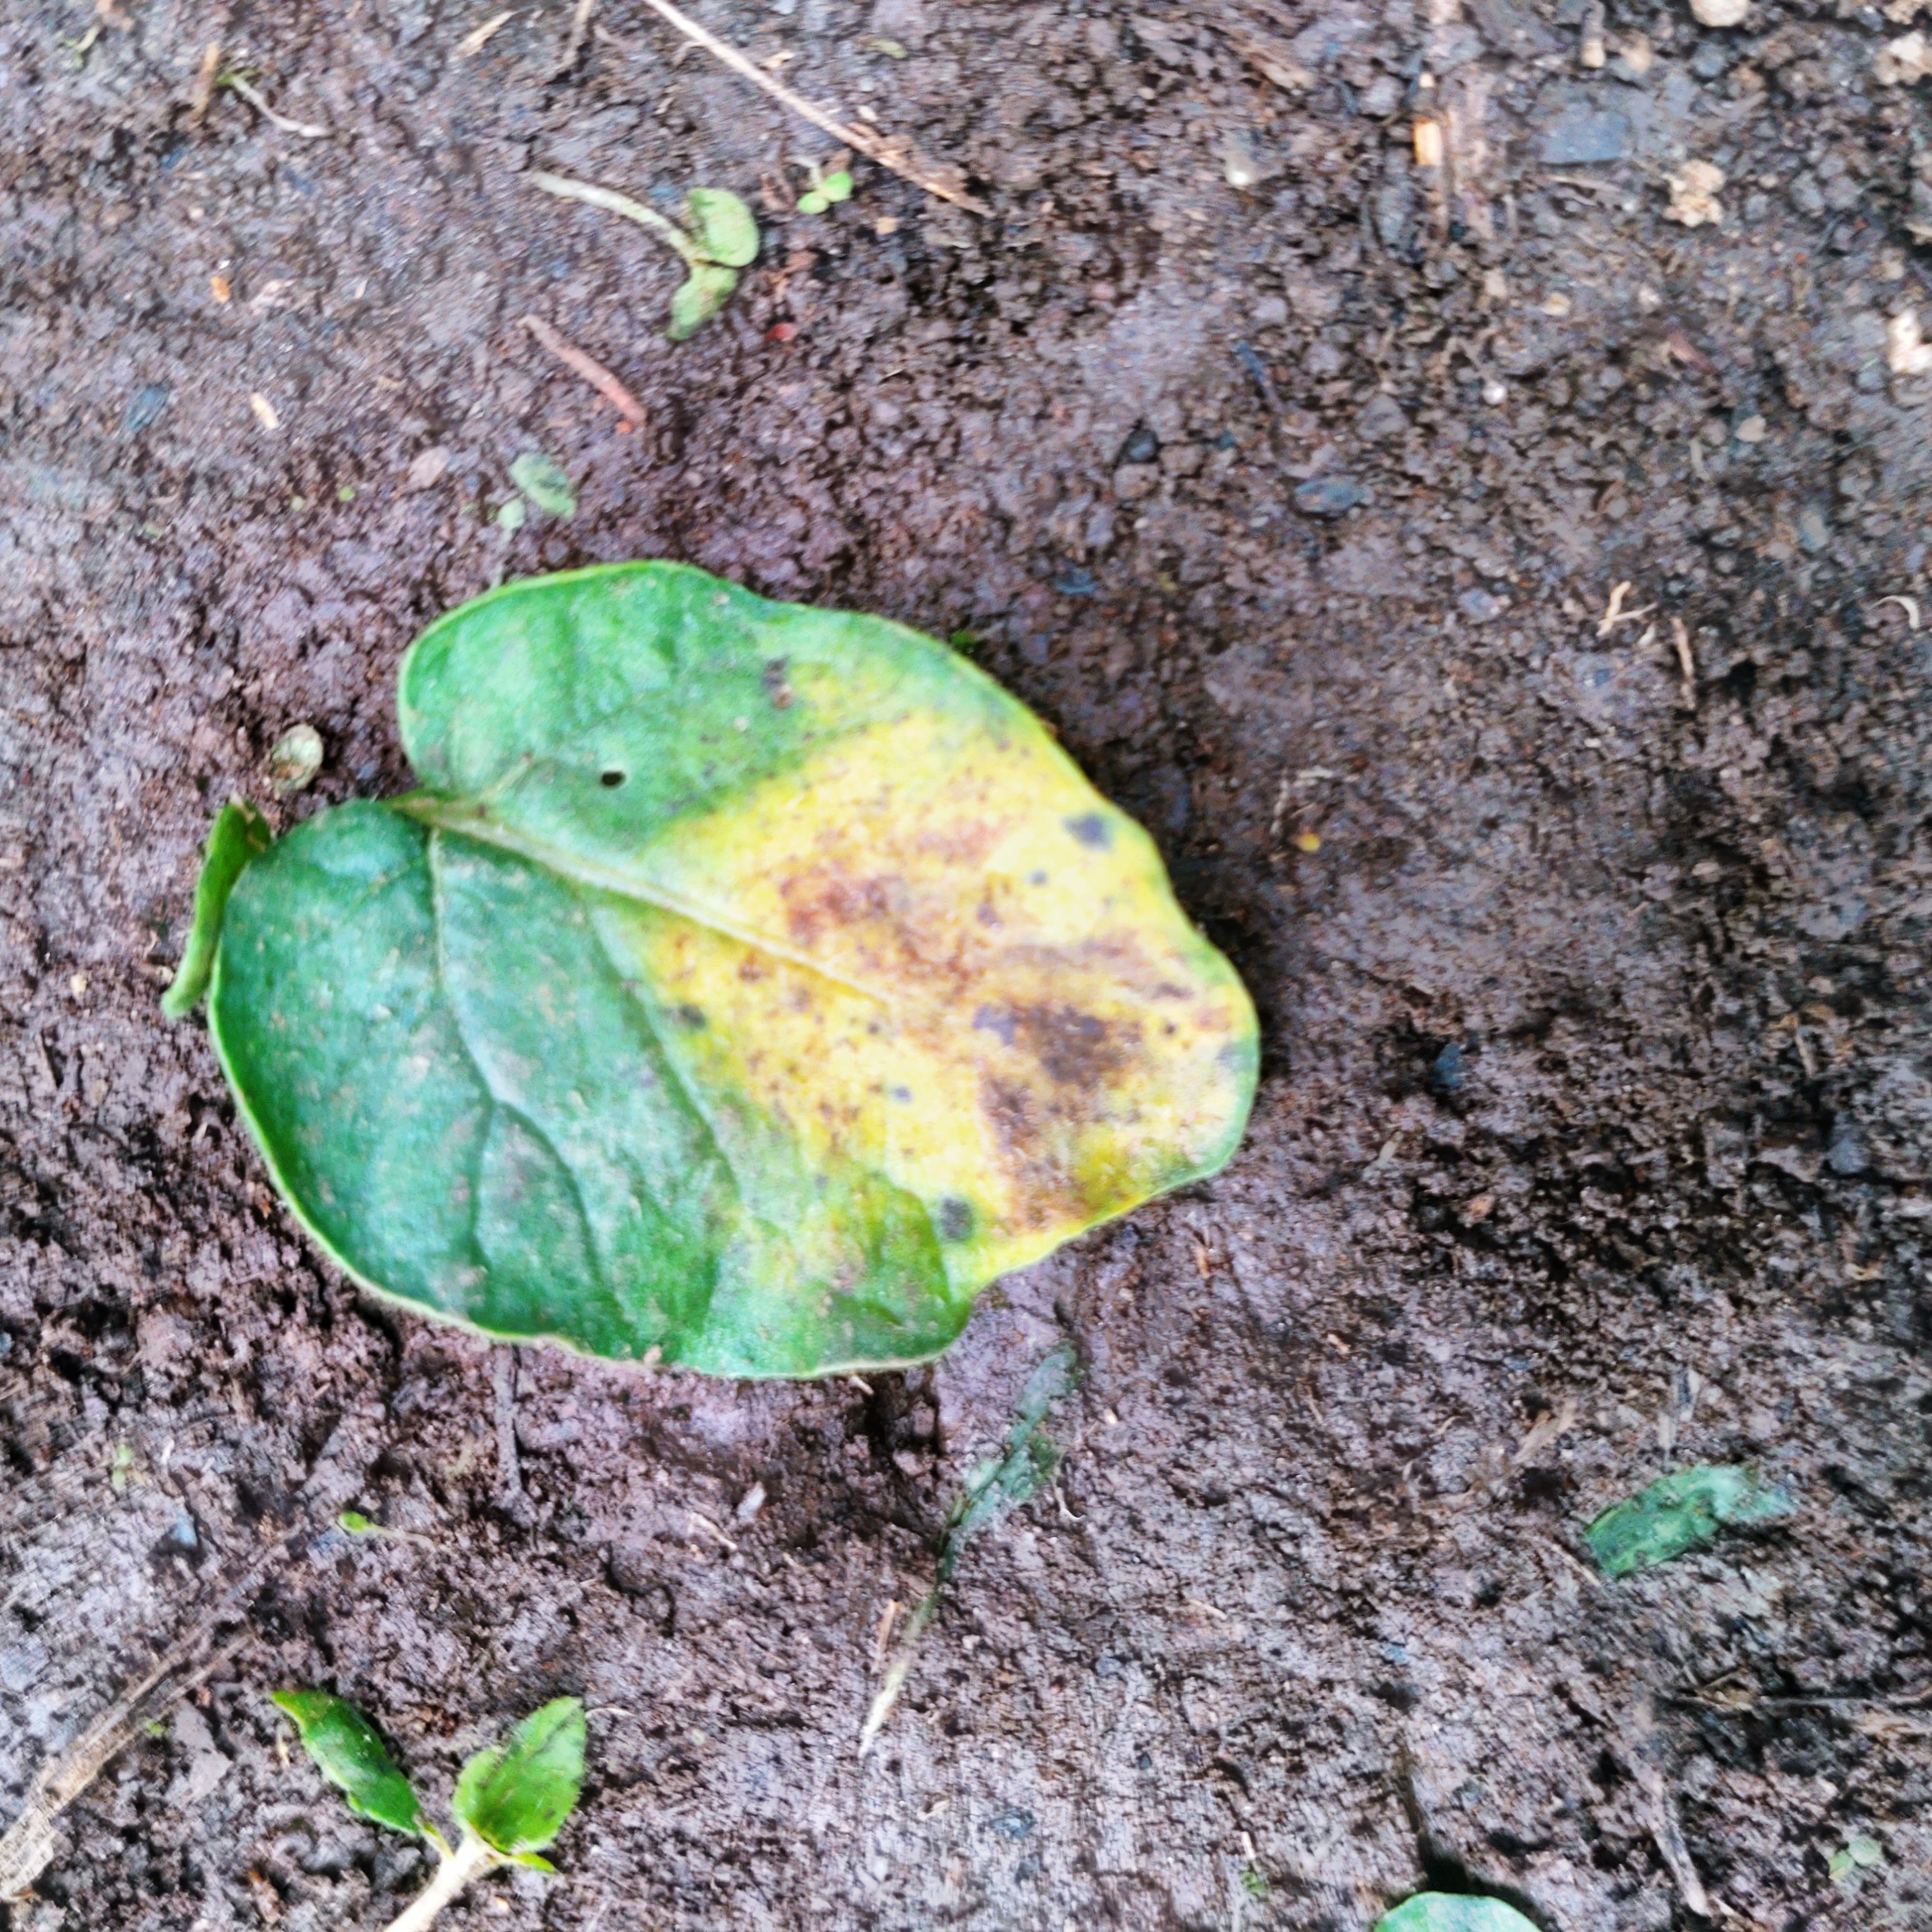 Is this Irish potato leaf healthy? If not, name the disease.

late blight
